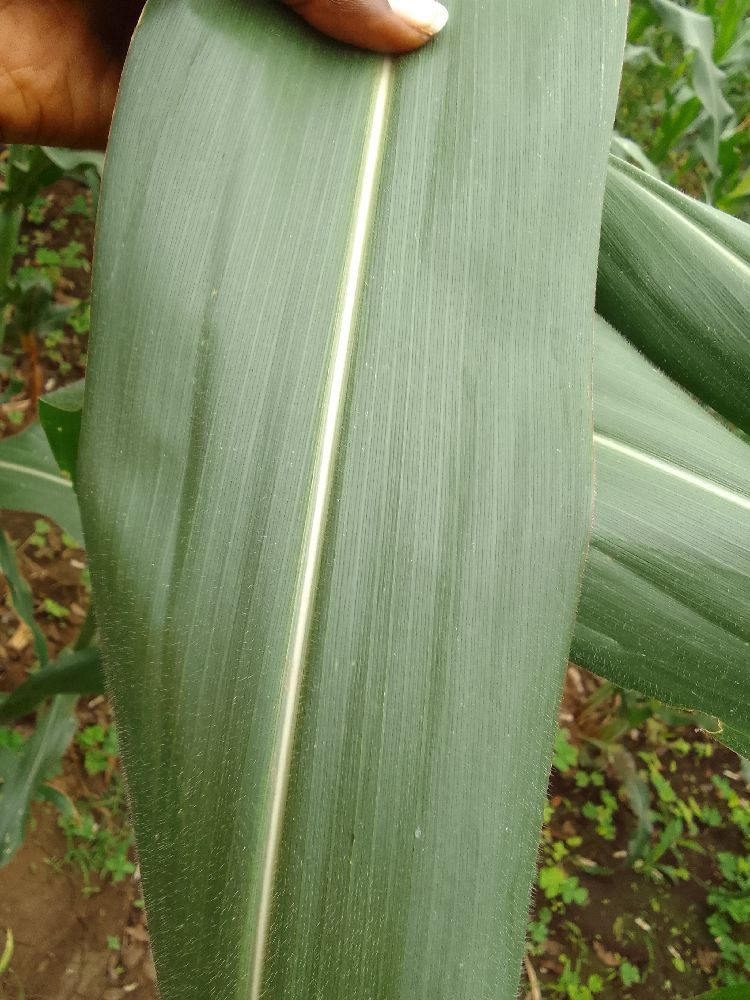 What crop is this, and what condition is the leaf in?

maize, healthy
